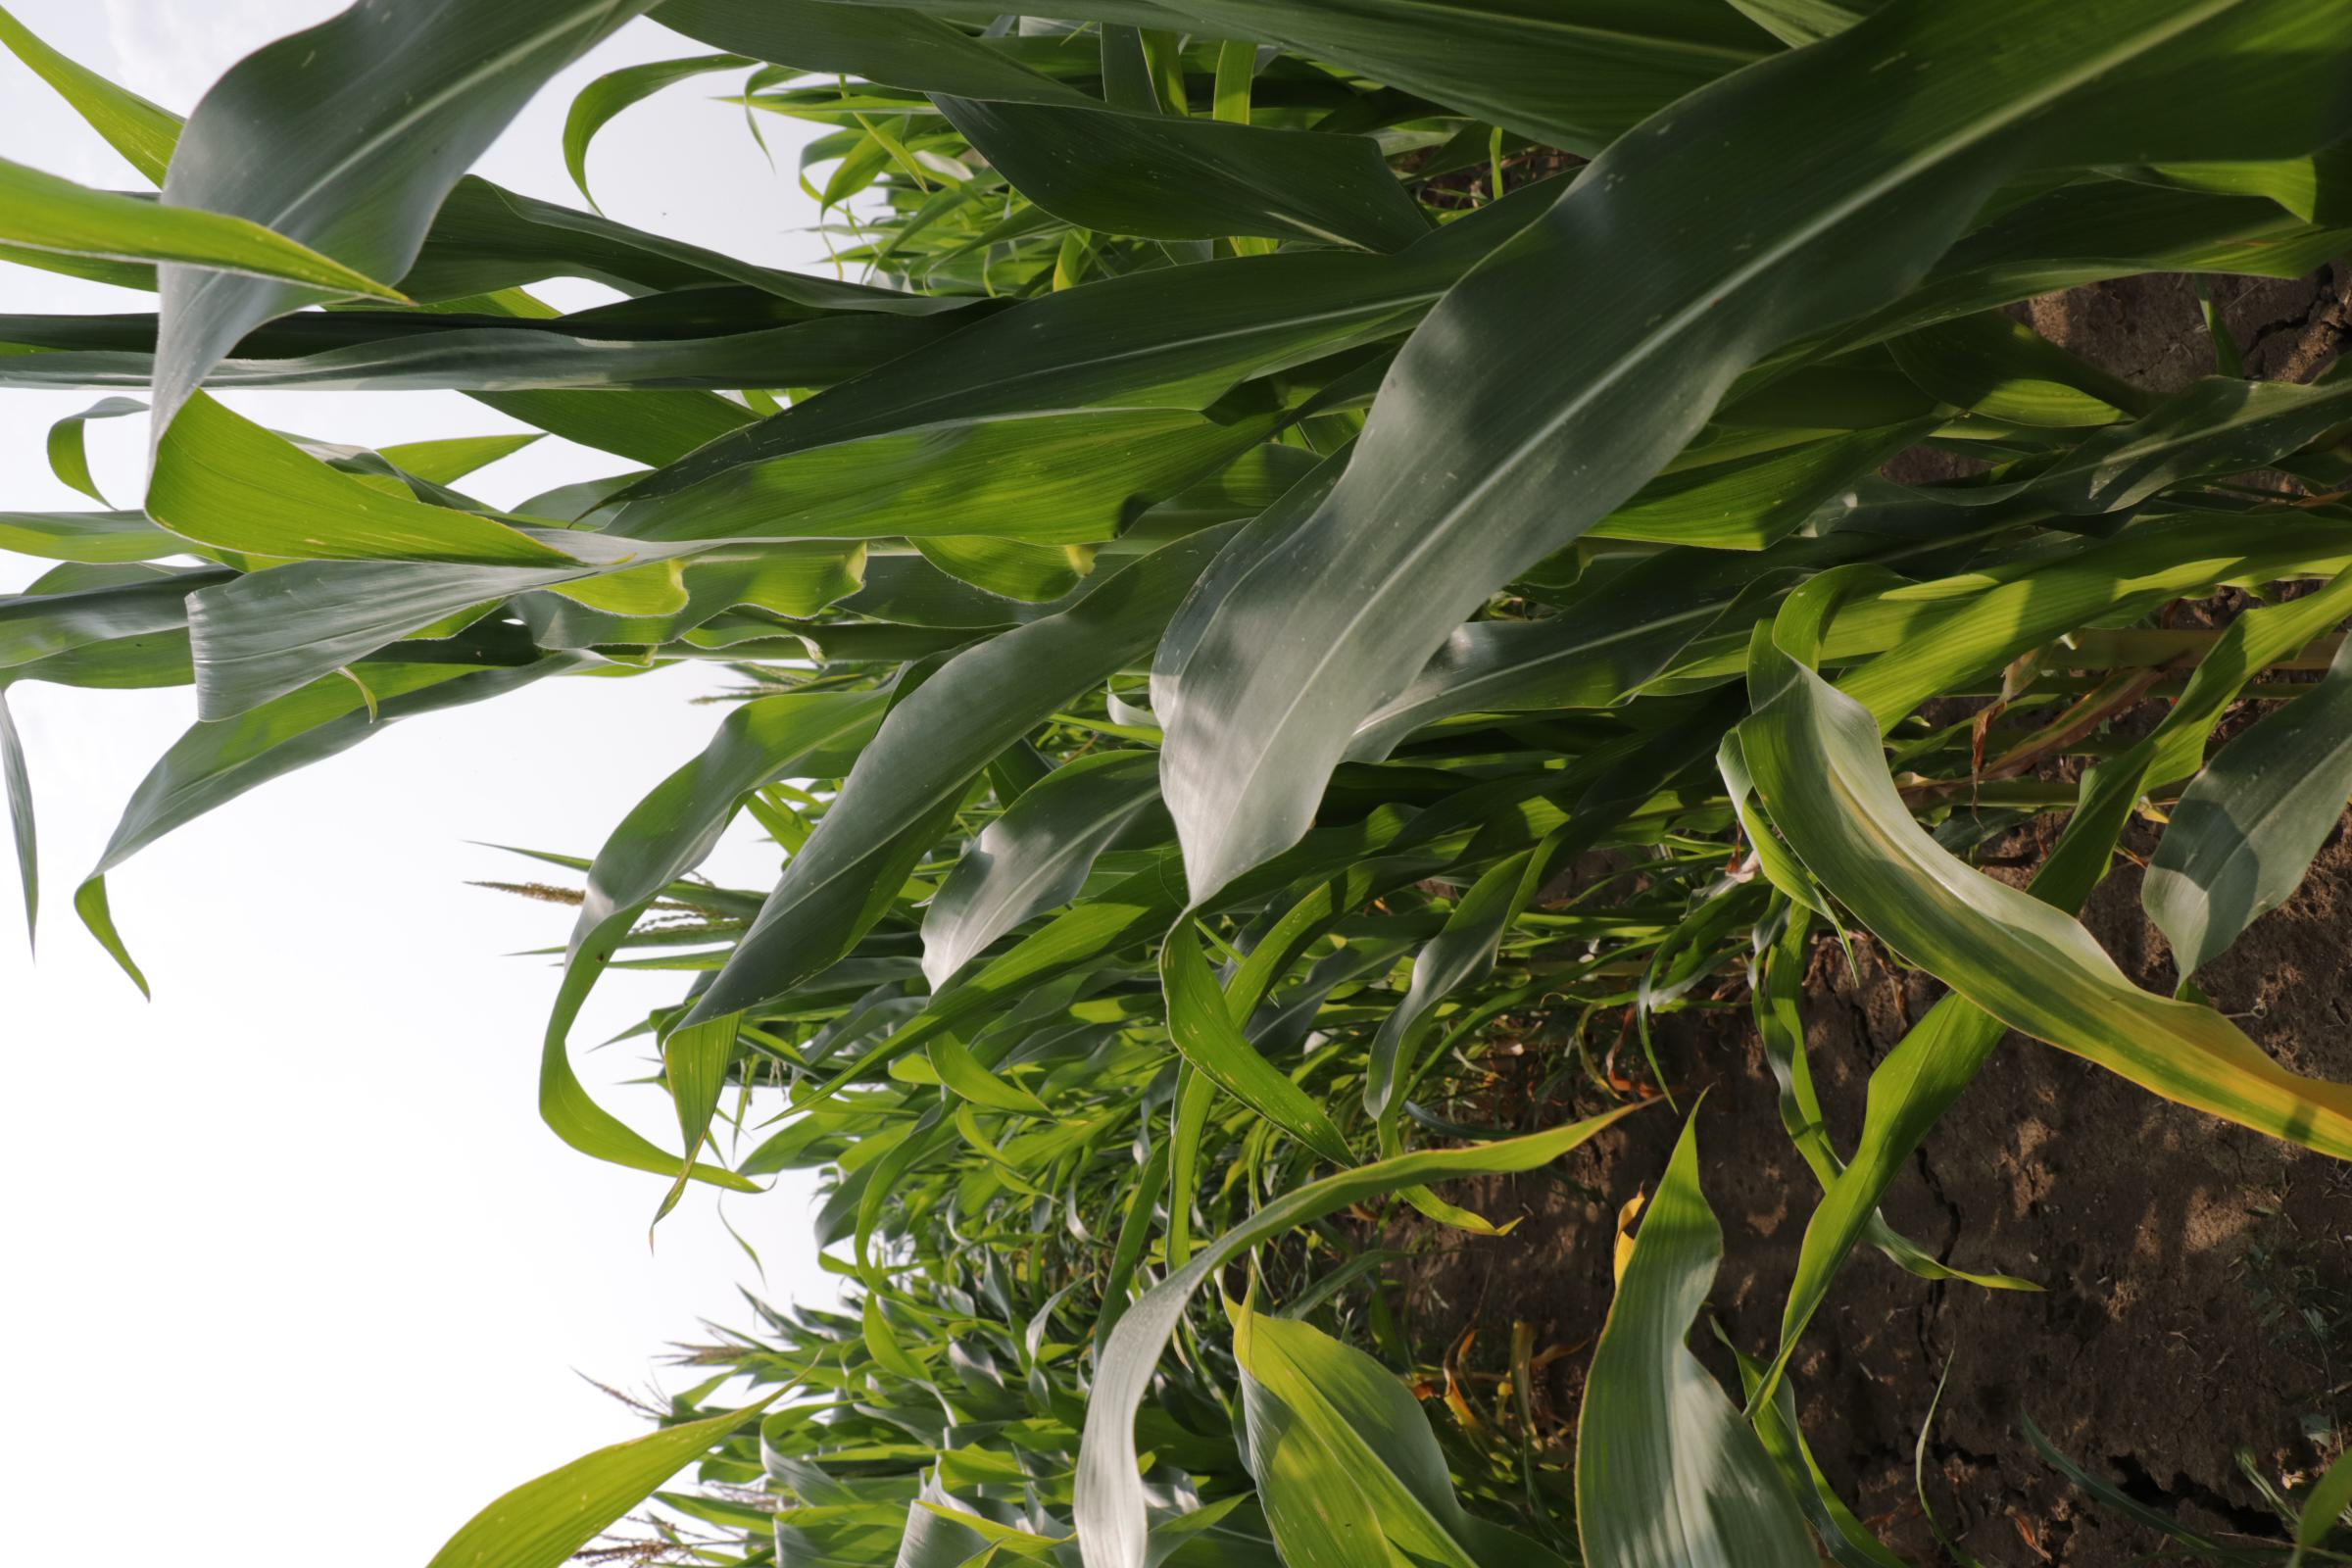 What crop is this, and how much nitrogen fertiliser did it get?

maize, full nitrogen fertilisation
